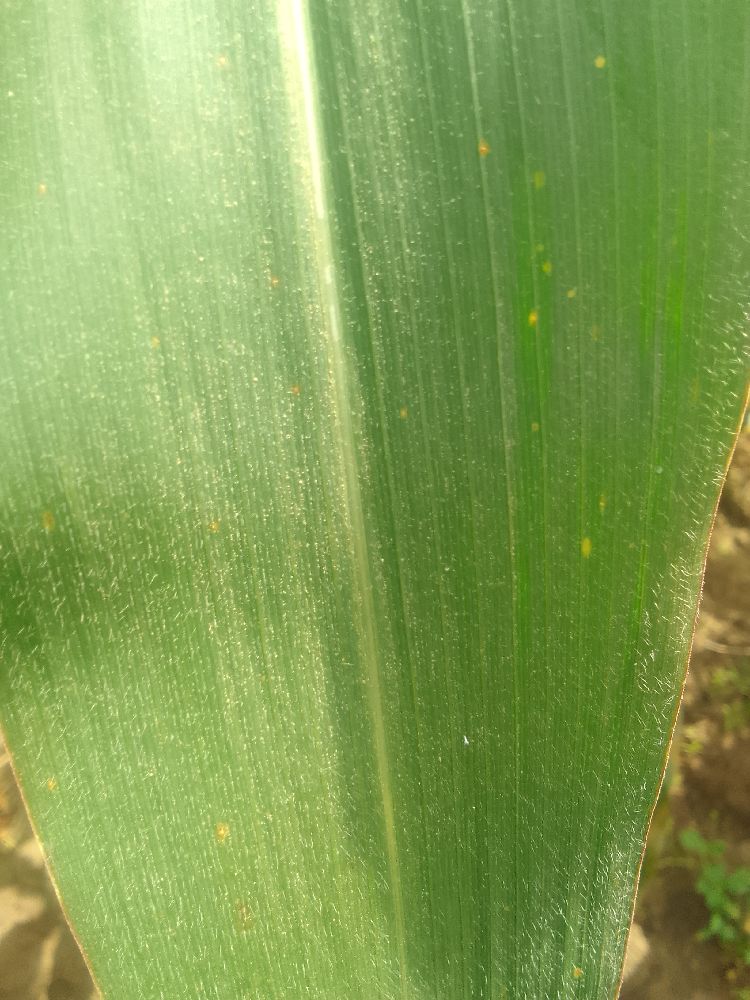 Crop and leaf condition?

maize, healthy
